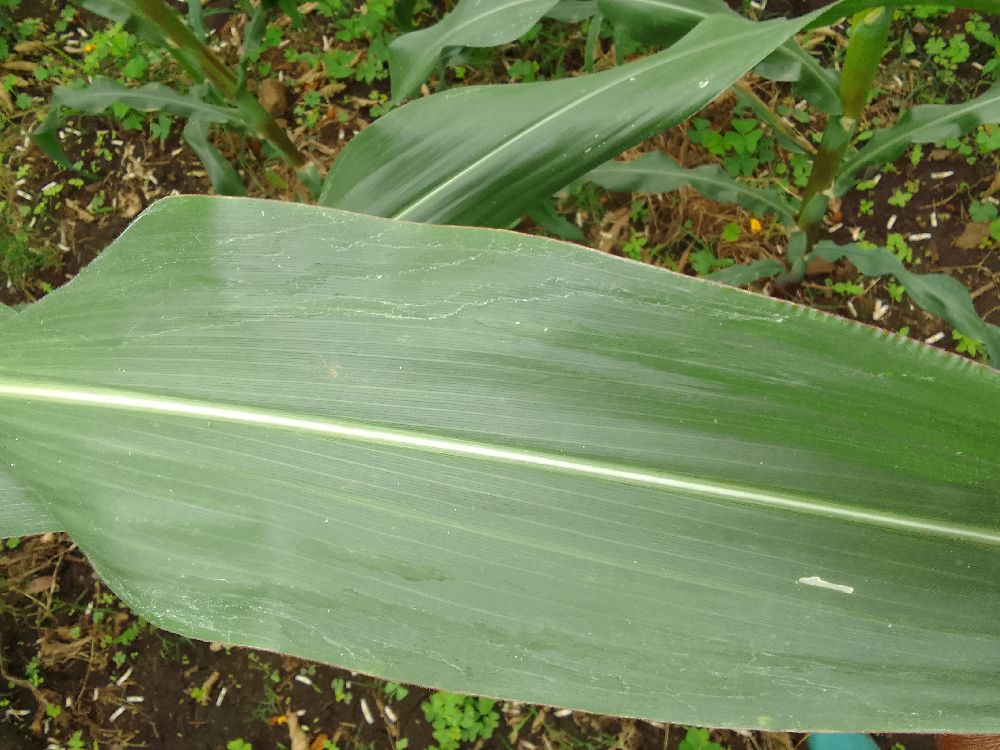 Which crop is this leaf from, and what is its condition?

maize, healthy
